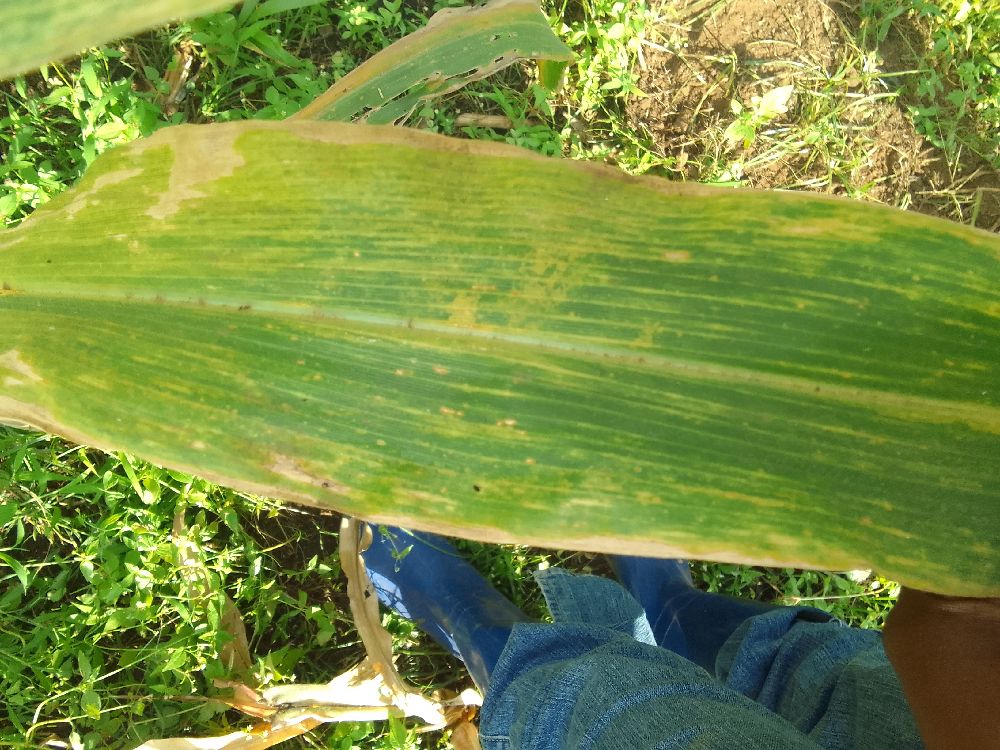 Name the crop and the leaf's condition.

maize, maize lethal necrosis
